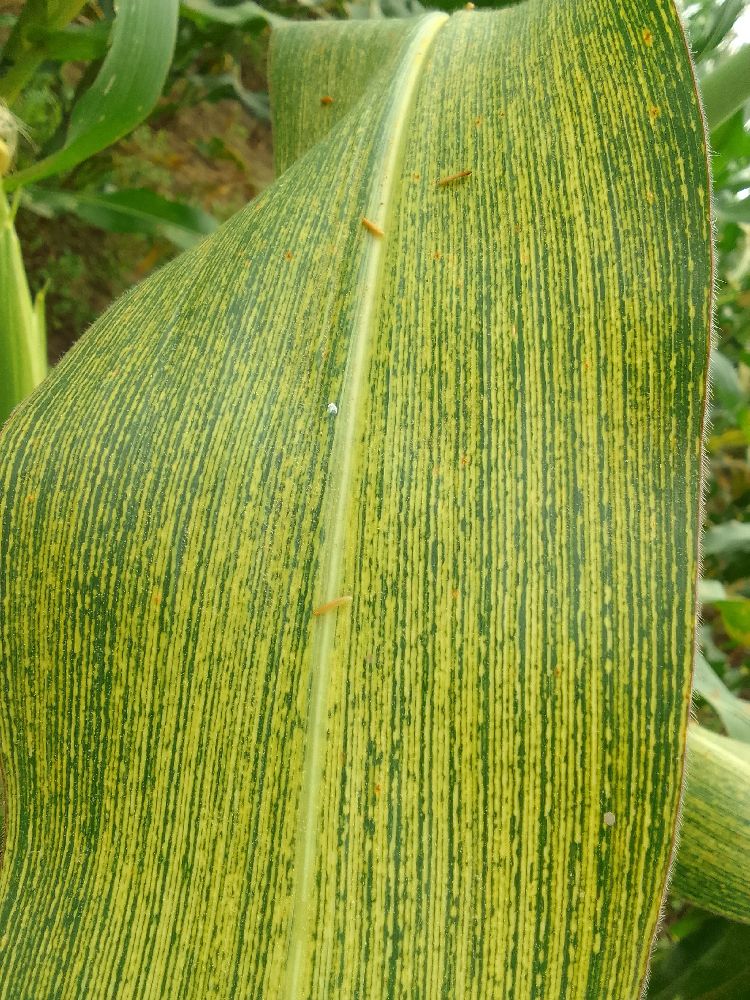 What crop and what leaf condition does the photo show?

maize, maize streak virus
